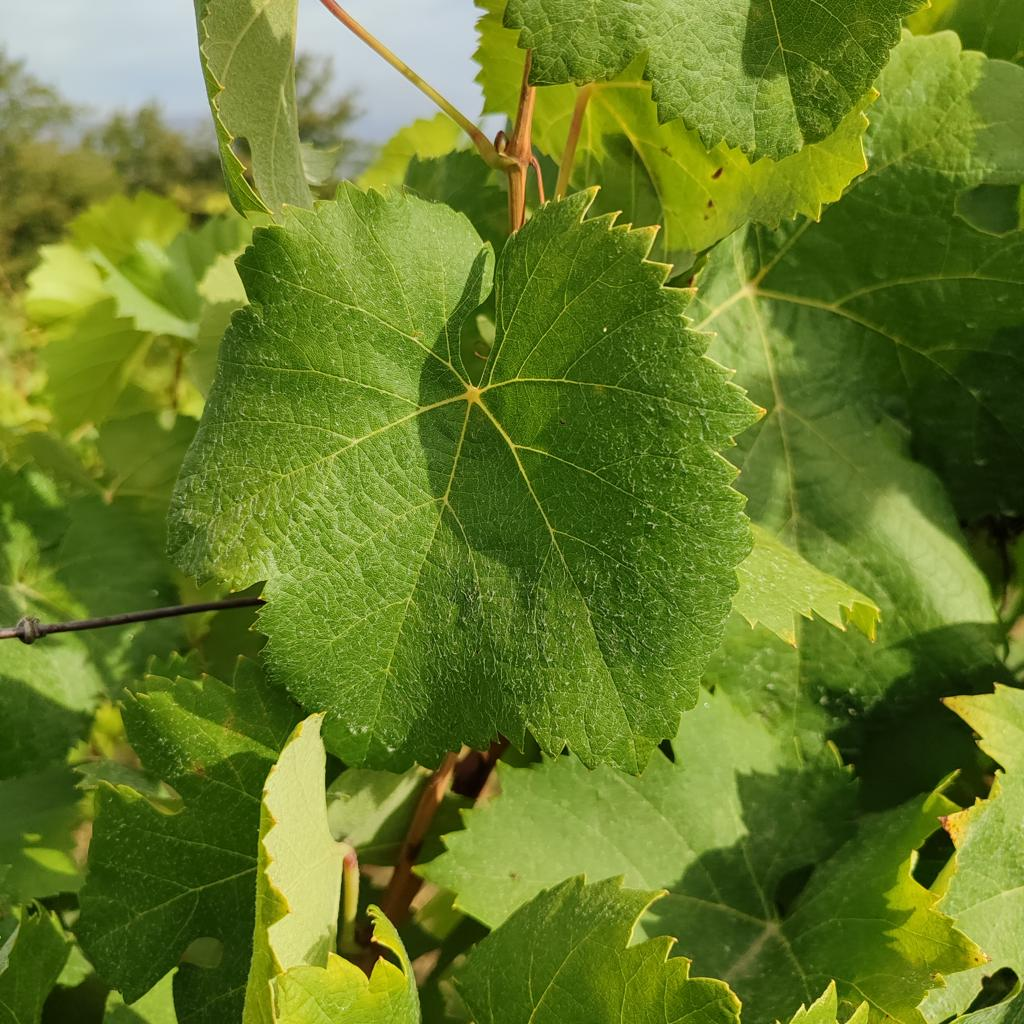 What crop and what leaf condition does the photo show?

grapevine, healthy
